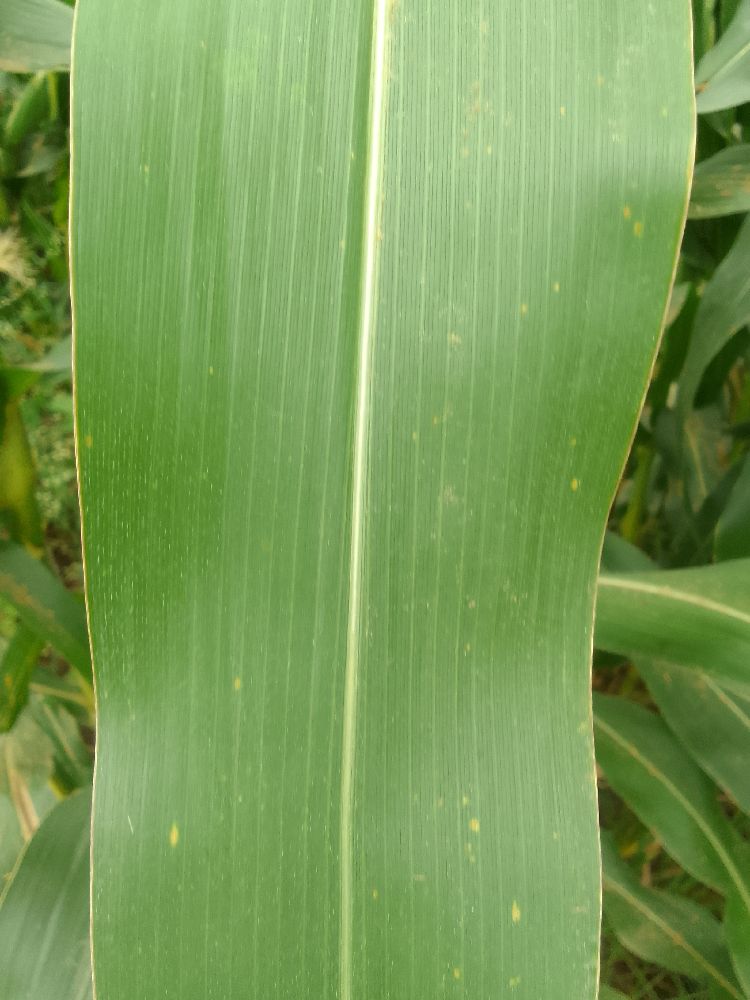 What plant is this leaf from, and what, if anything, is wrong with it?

maize, healthy
